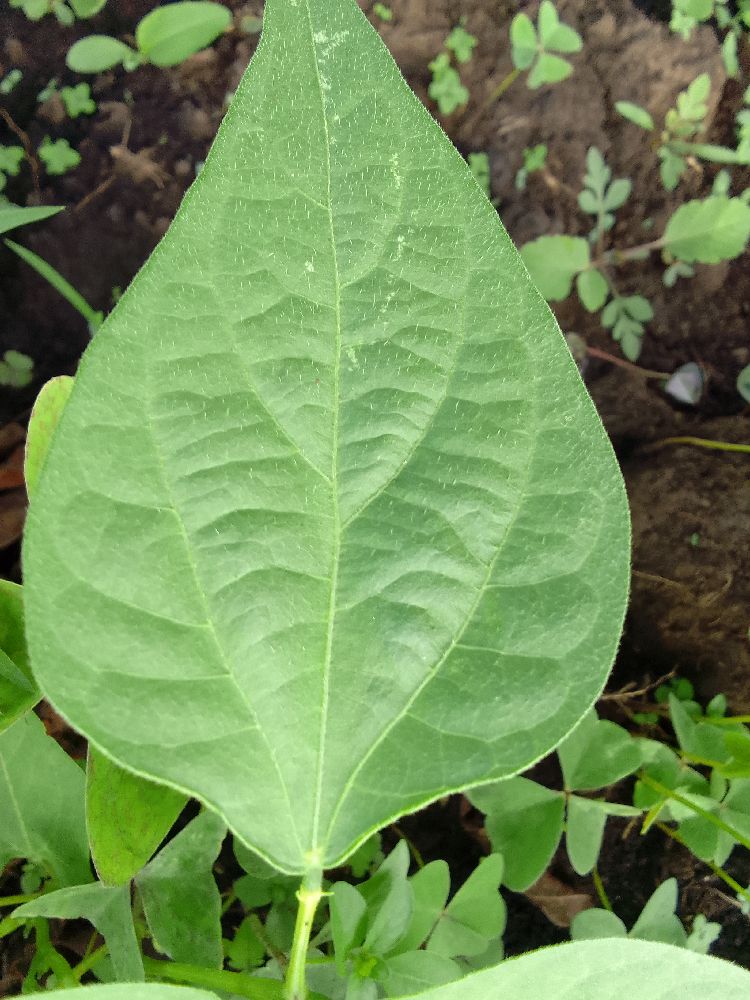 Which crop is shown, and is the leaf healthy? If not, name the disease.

common bean, healthy
